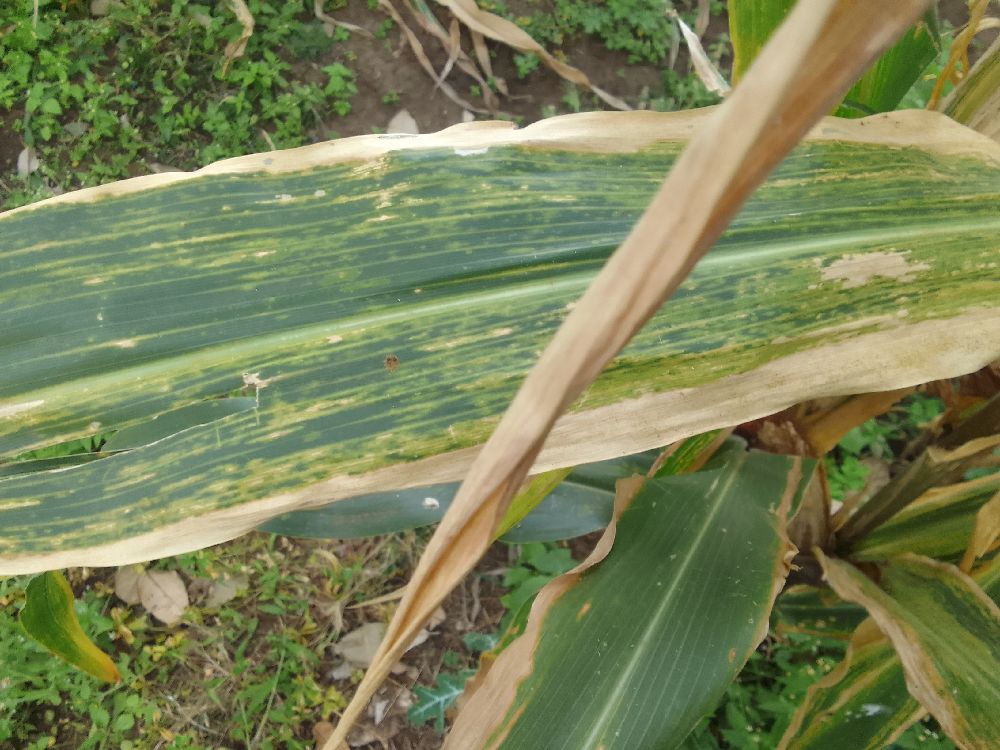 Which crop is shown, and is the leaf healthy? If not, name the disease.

maize, maize lethal necrosis
